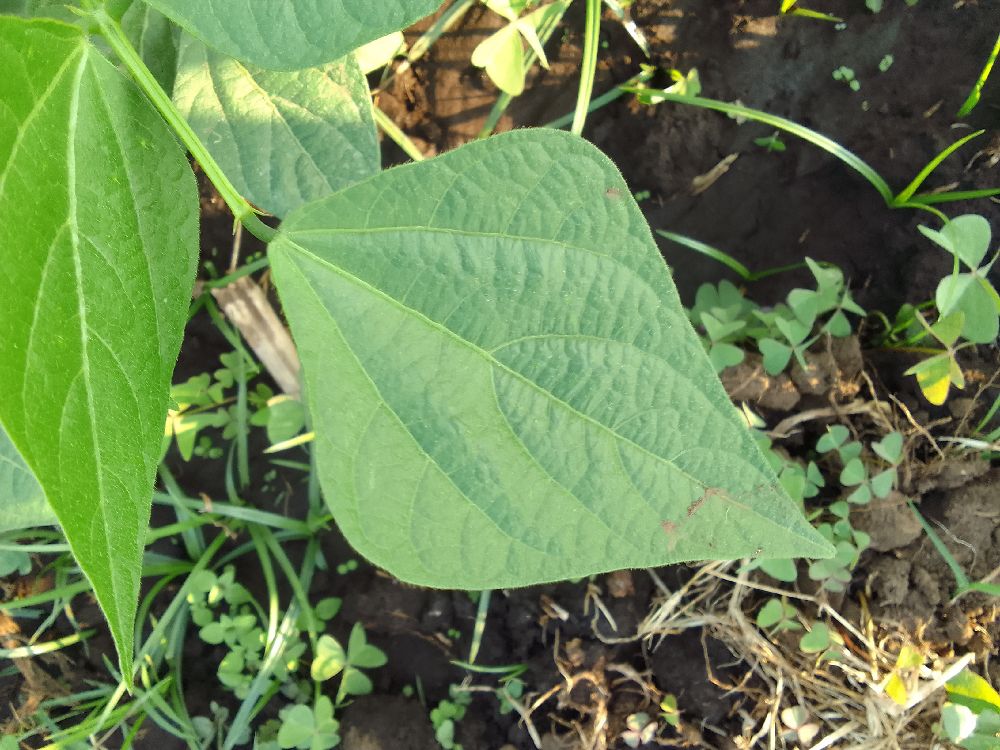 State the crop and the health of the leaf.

common bean, healthy
